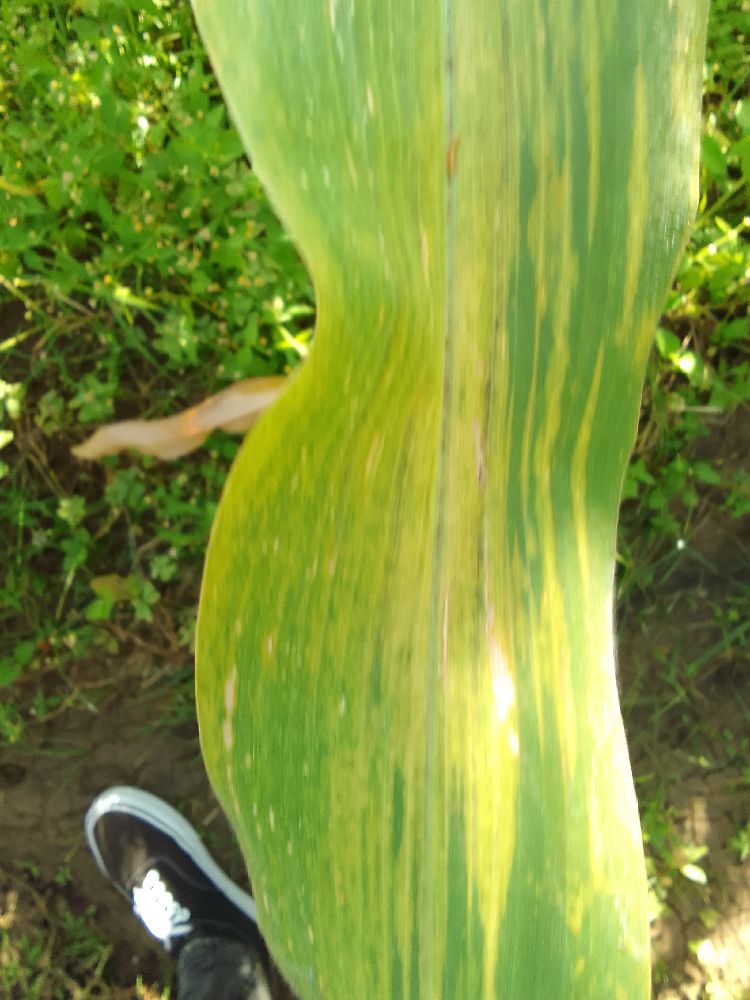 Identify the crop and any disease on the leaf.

maize, maize lethal necrosis
